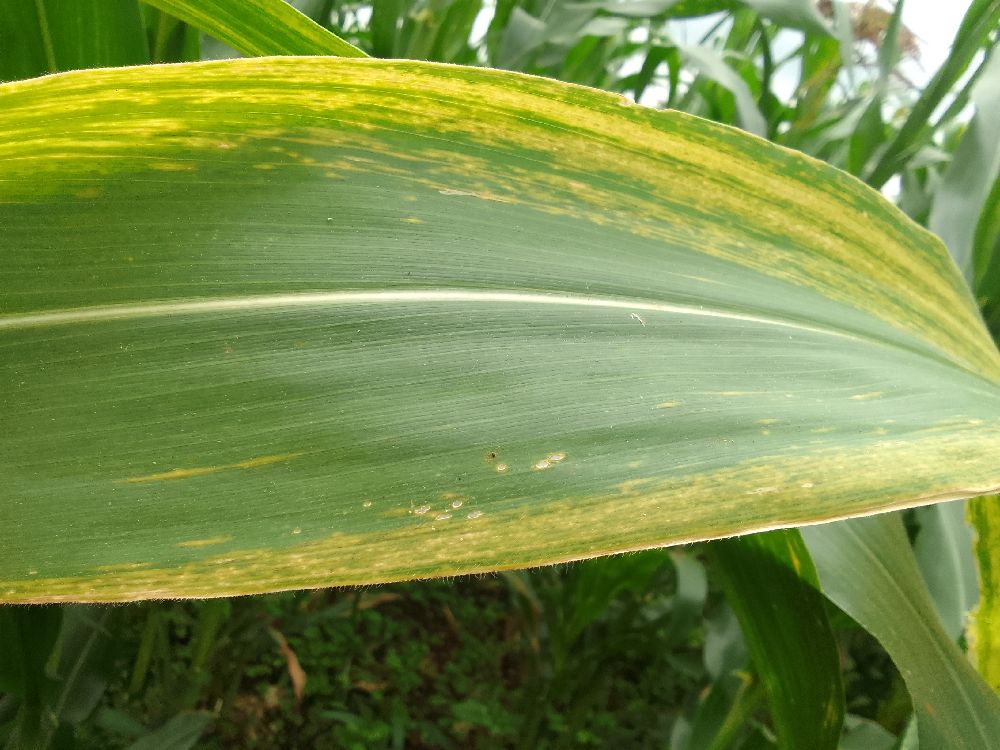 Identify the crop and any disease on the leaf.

maize, maize lethal necrosis
